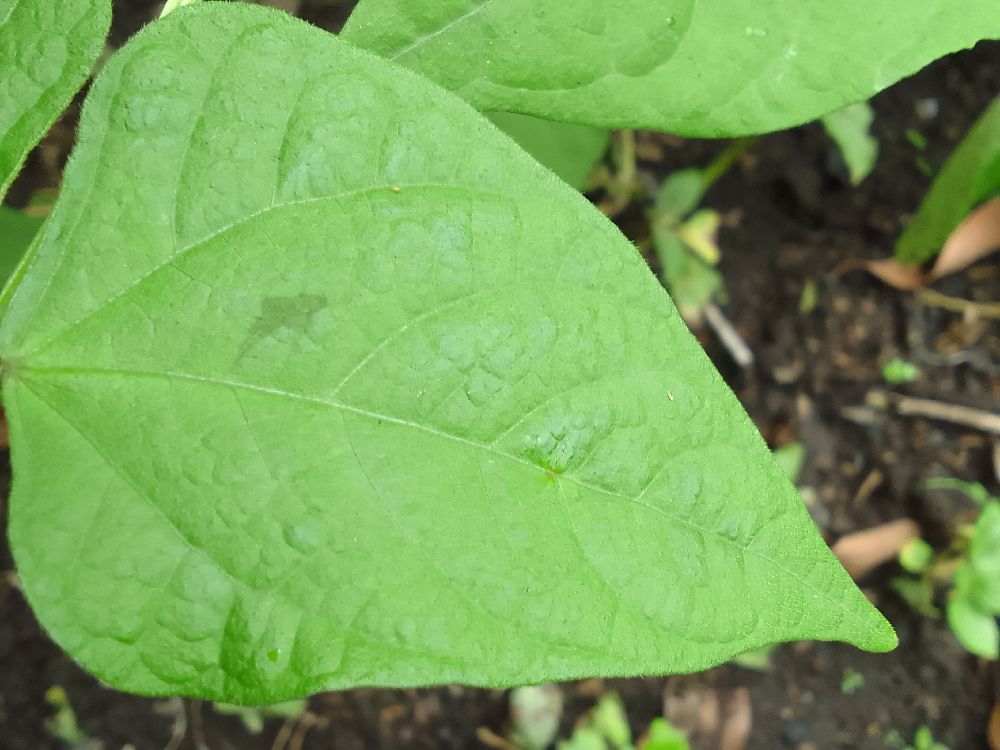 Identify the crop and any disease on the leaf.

common bean, healthy
